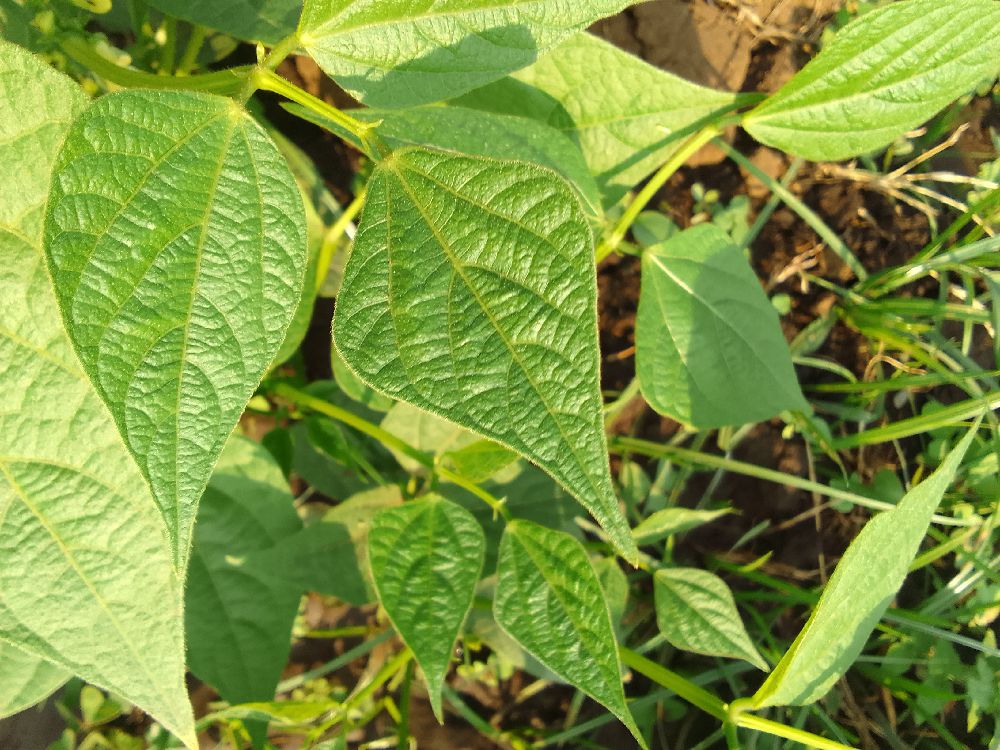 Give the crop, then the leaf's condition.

common bean, healthy
